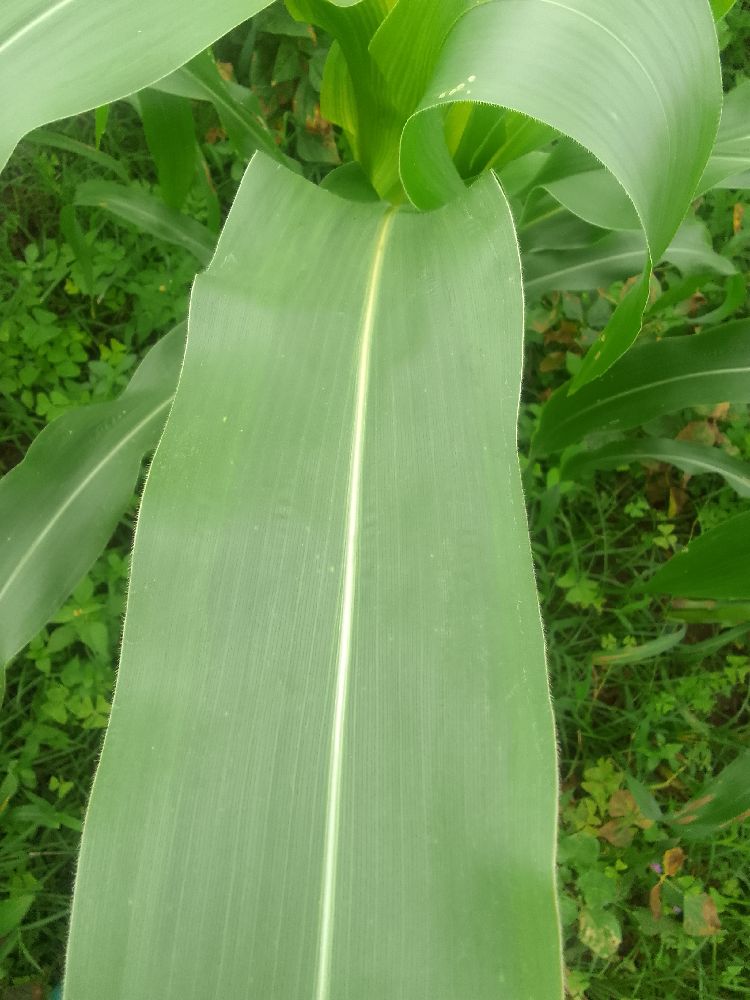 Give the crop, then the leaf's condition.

maize, healthy
